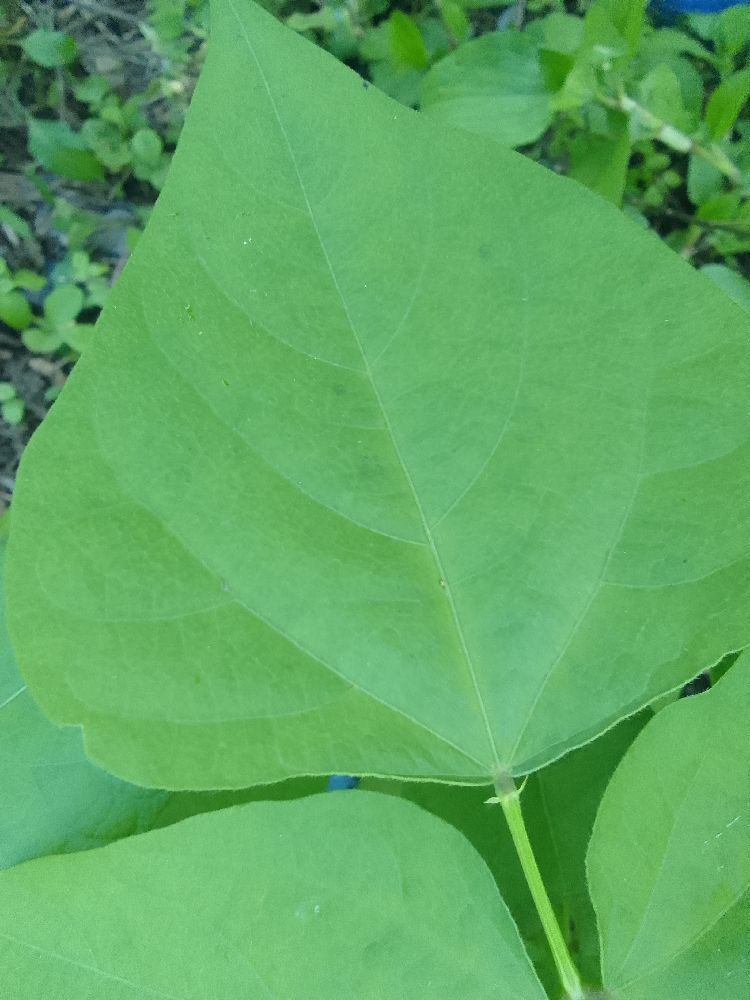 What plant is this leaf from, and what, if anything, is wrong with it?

common bean, healthy
